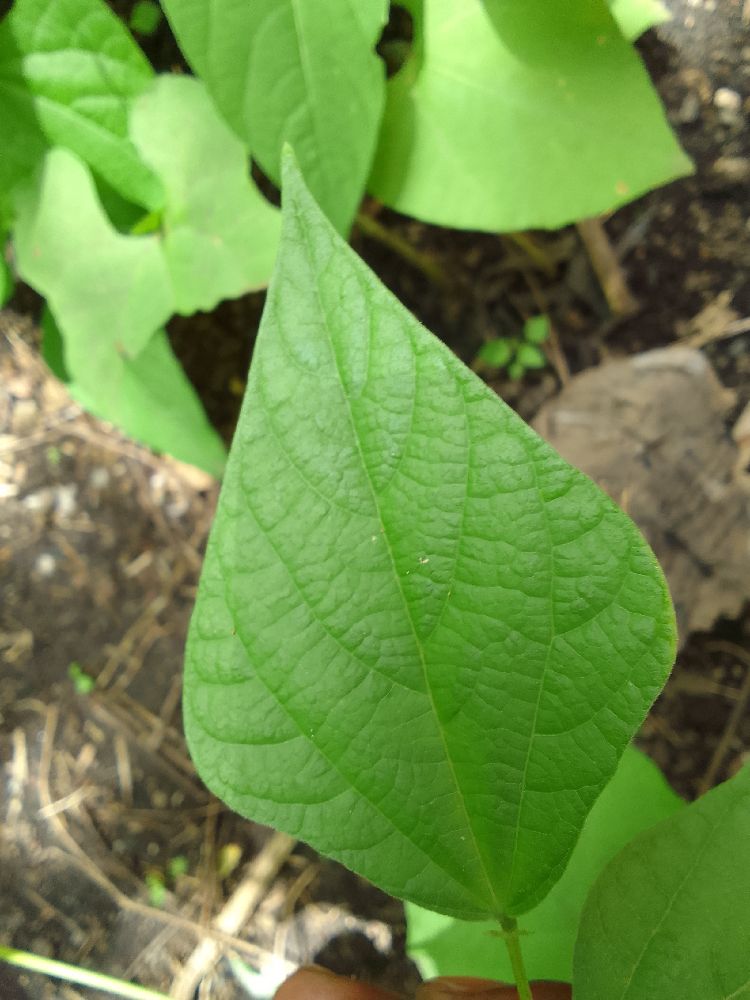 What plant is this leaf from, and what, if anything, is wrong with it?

common bean, healthy
